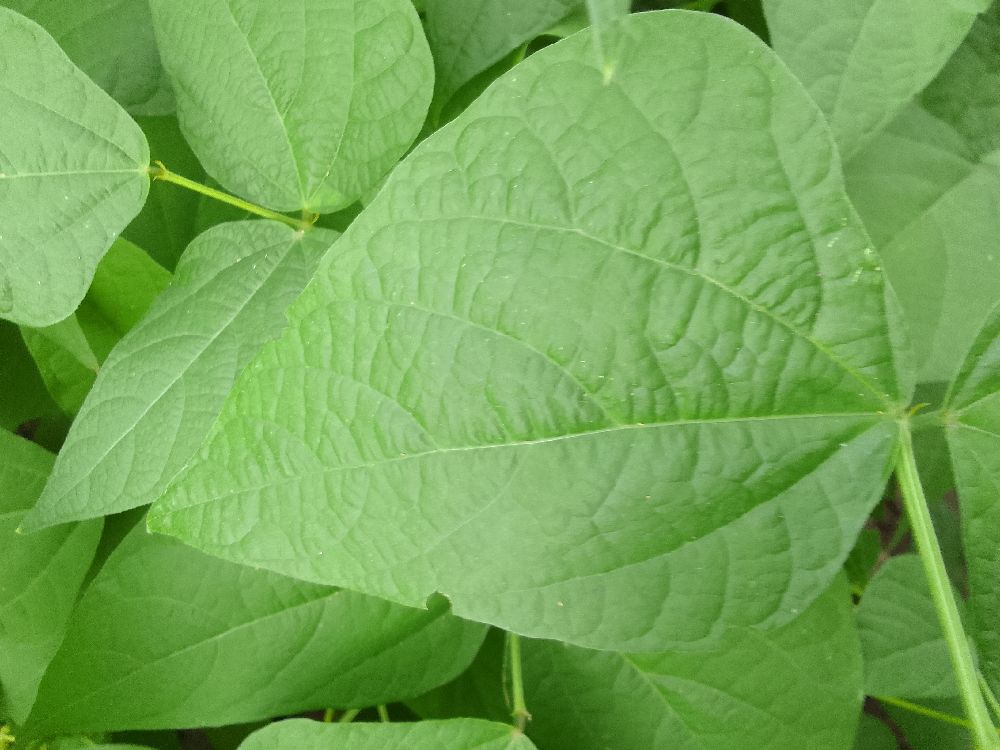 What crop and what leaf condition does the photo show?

common bean, healthy
